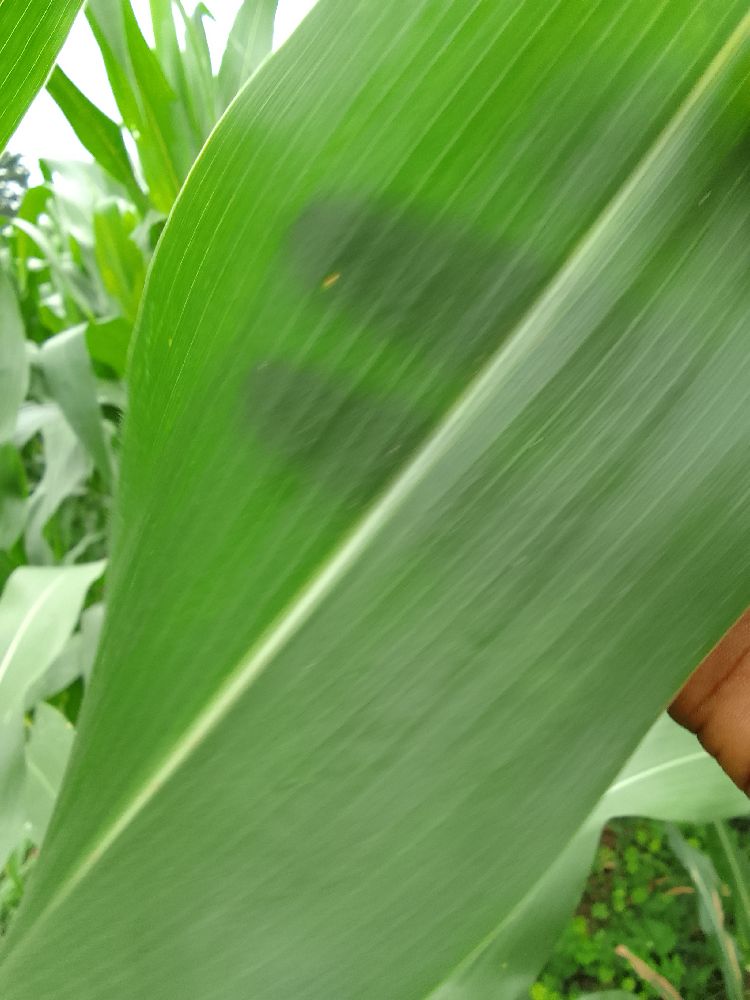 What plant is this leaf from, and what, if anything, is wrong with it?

maize, healthy
